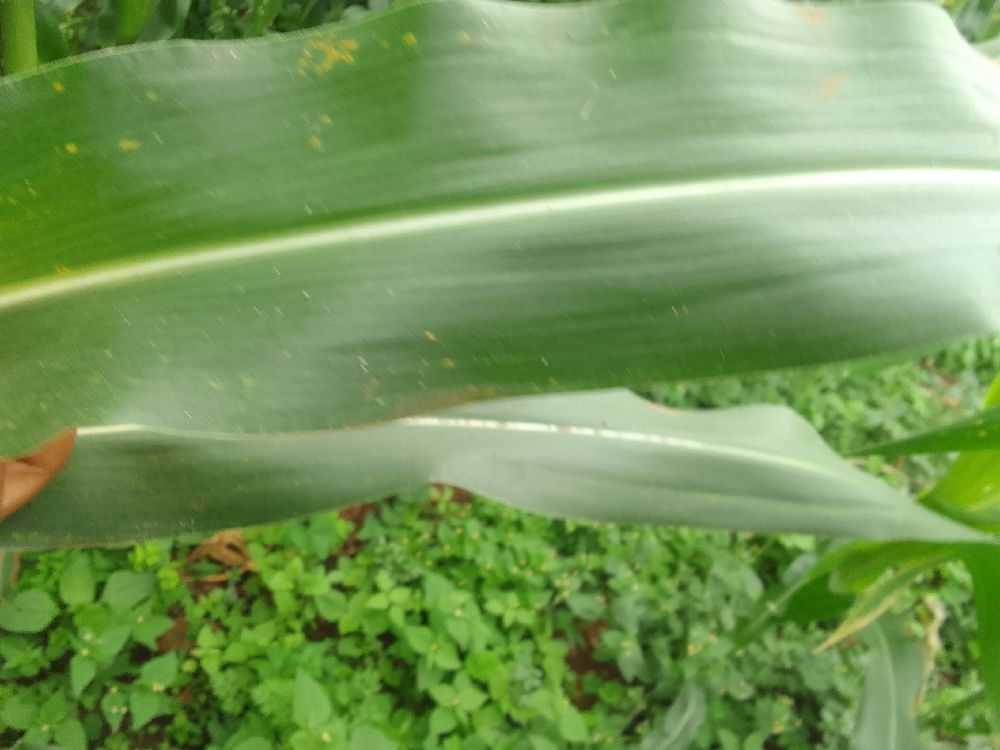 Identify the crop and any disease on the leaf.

maize, healthy
